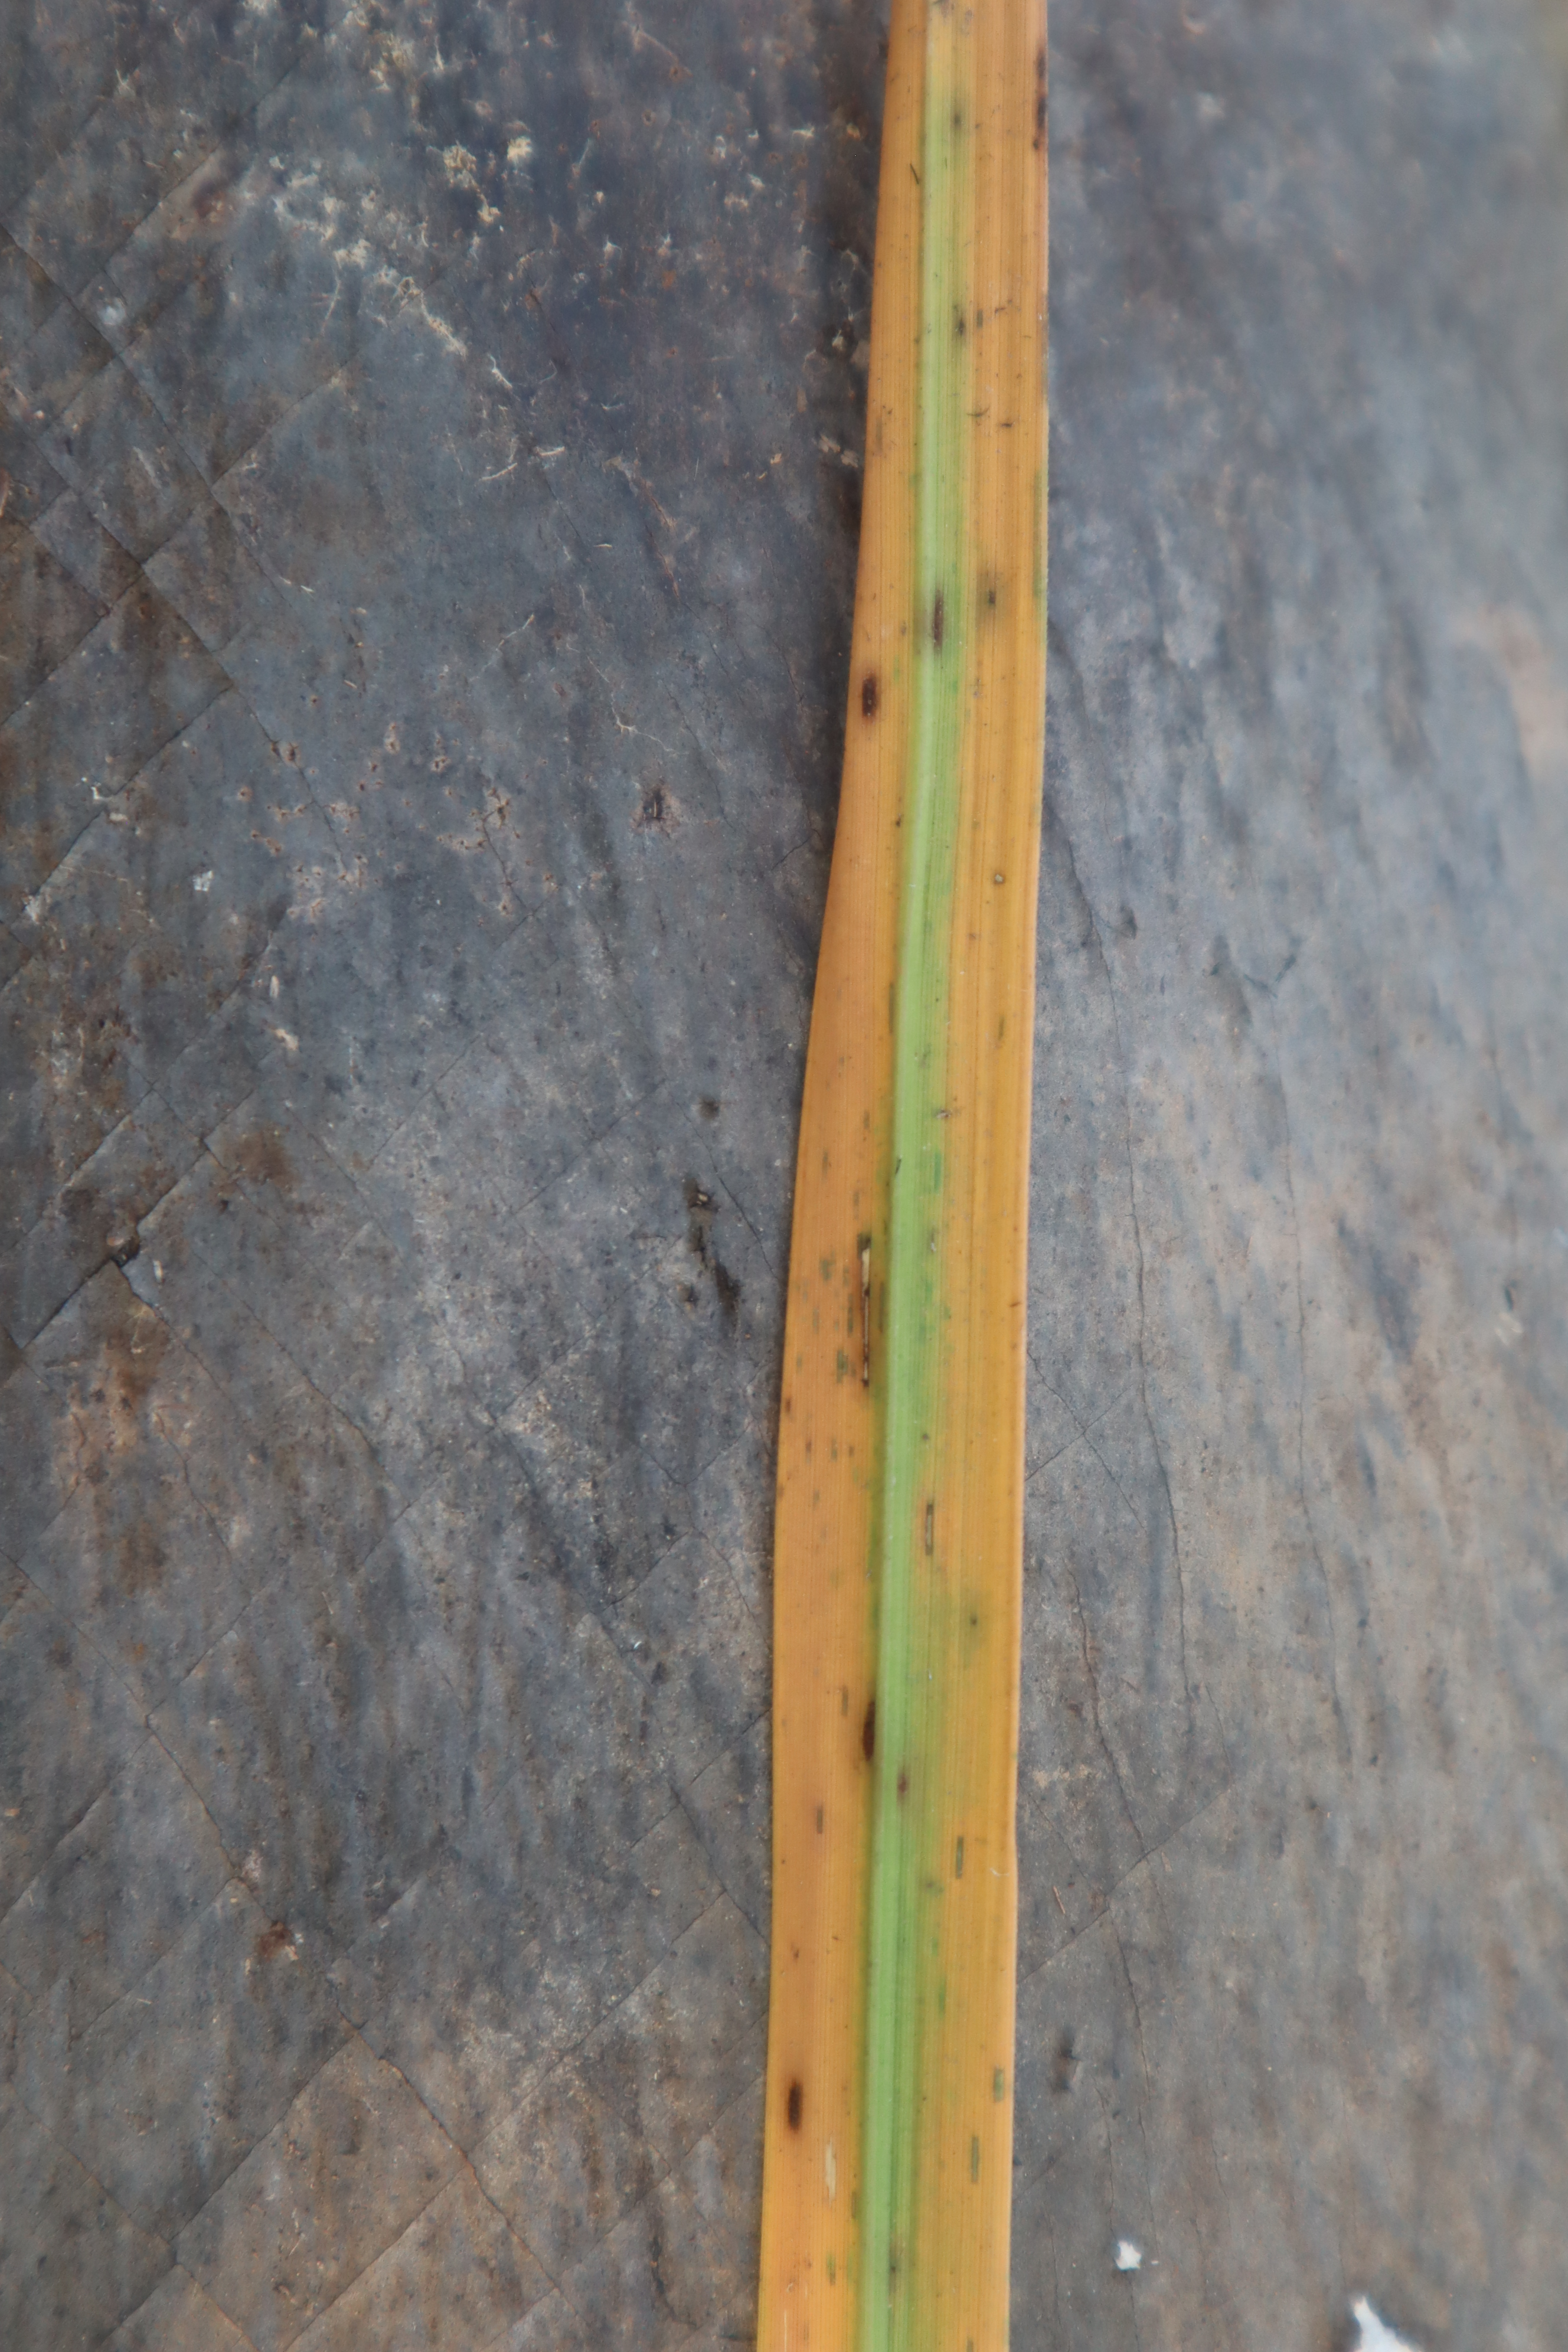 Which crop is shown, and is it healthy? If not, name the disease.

rice, tungro virus disease
